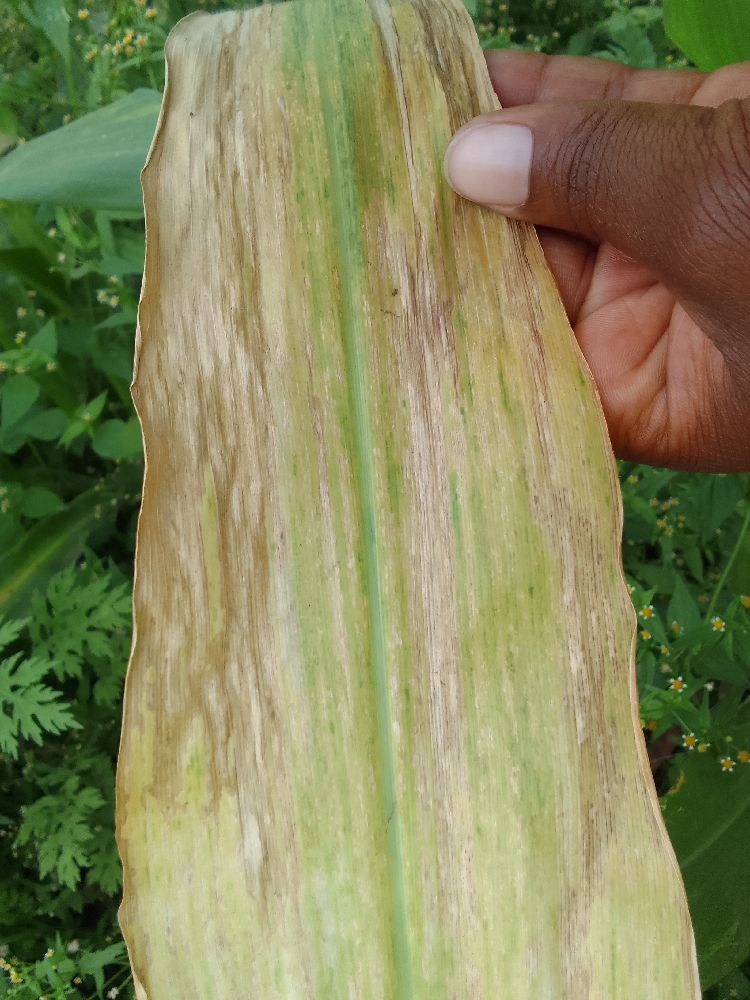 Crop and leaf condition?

maize, maize lethal necrosis
